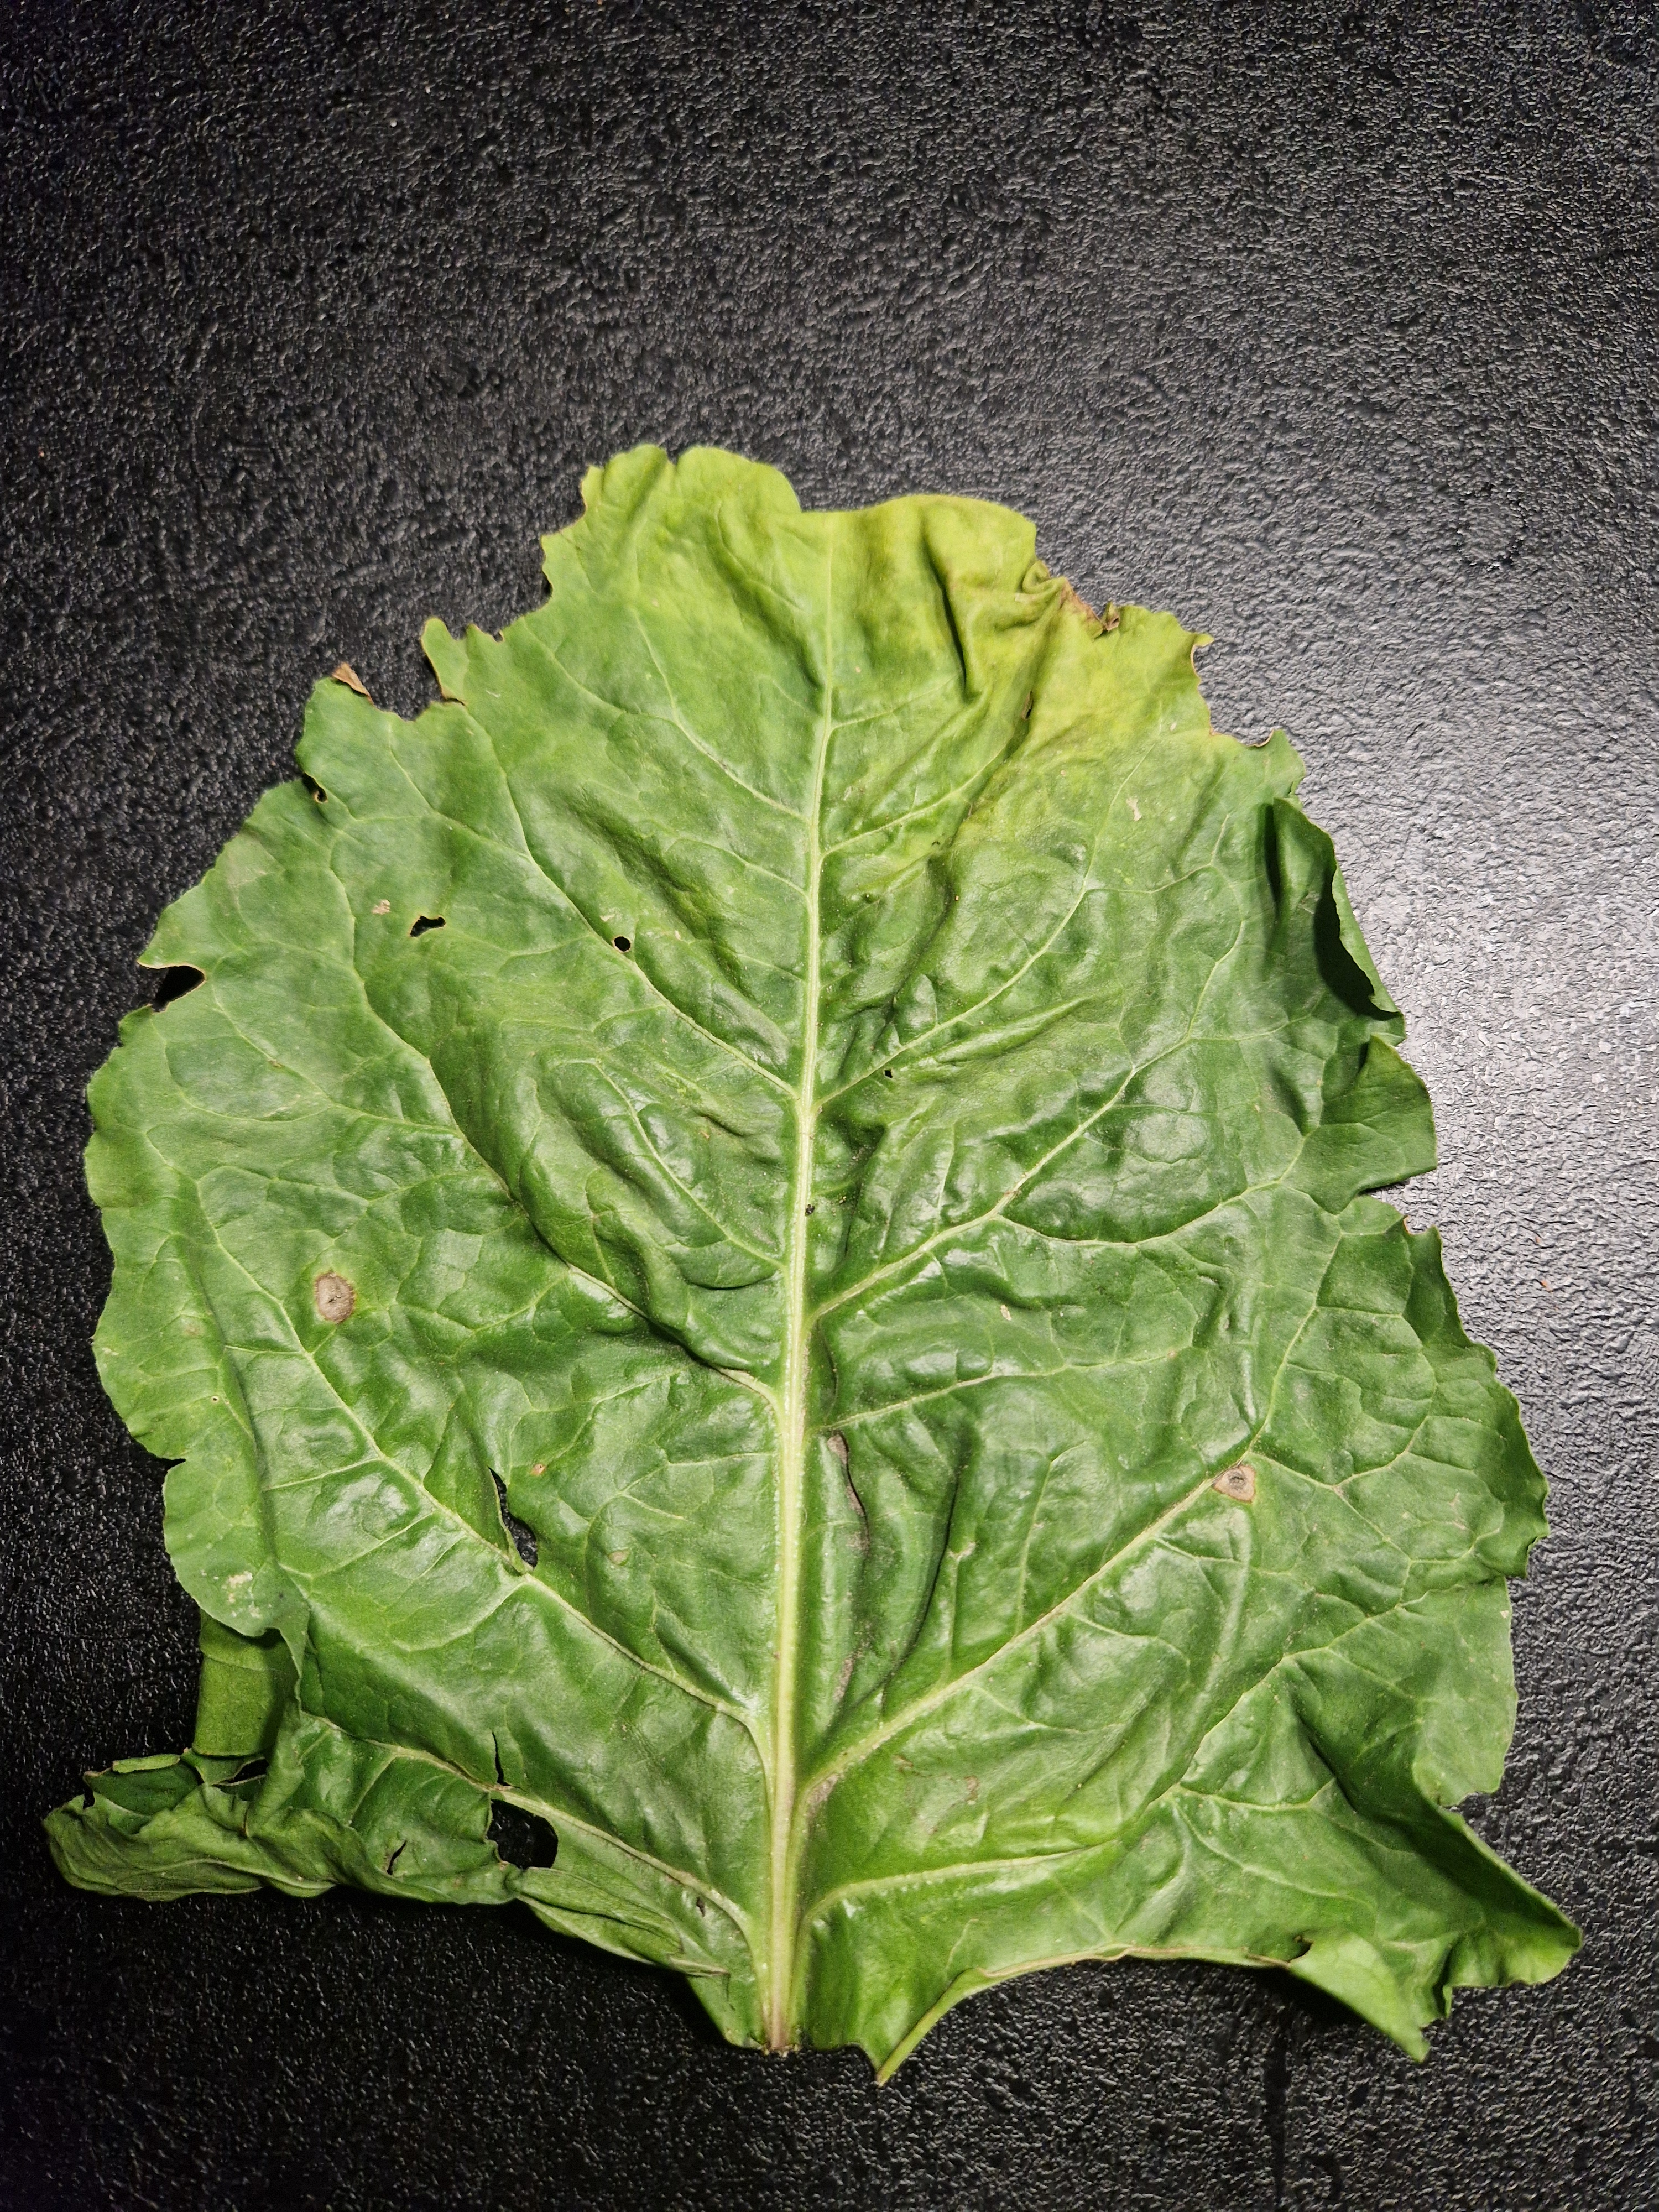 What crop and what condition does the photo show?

beet, cercospora
